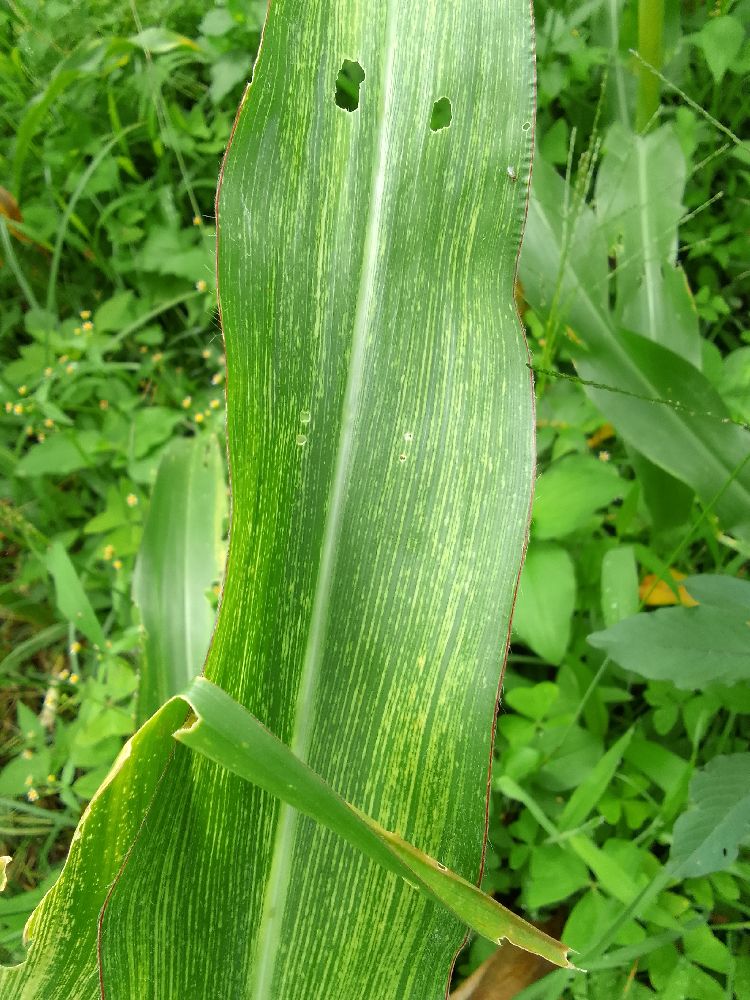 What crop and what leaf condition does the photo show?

maize, maize streak virus
